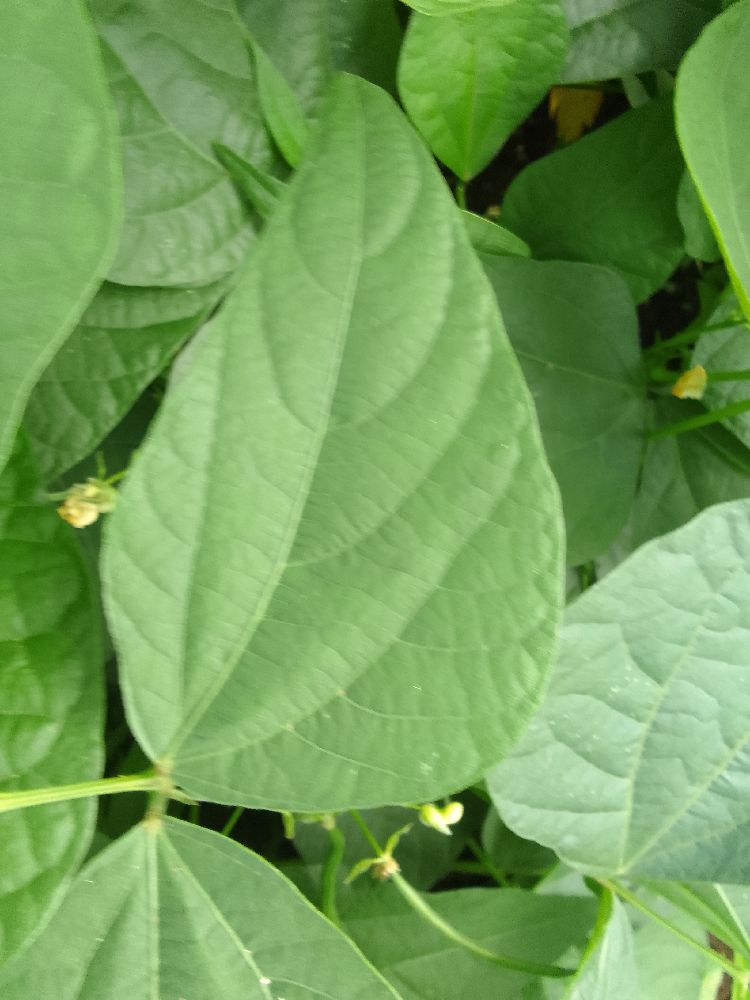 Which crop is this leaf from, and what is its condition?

common bean, healthy
